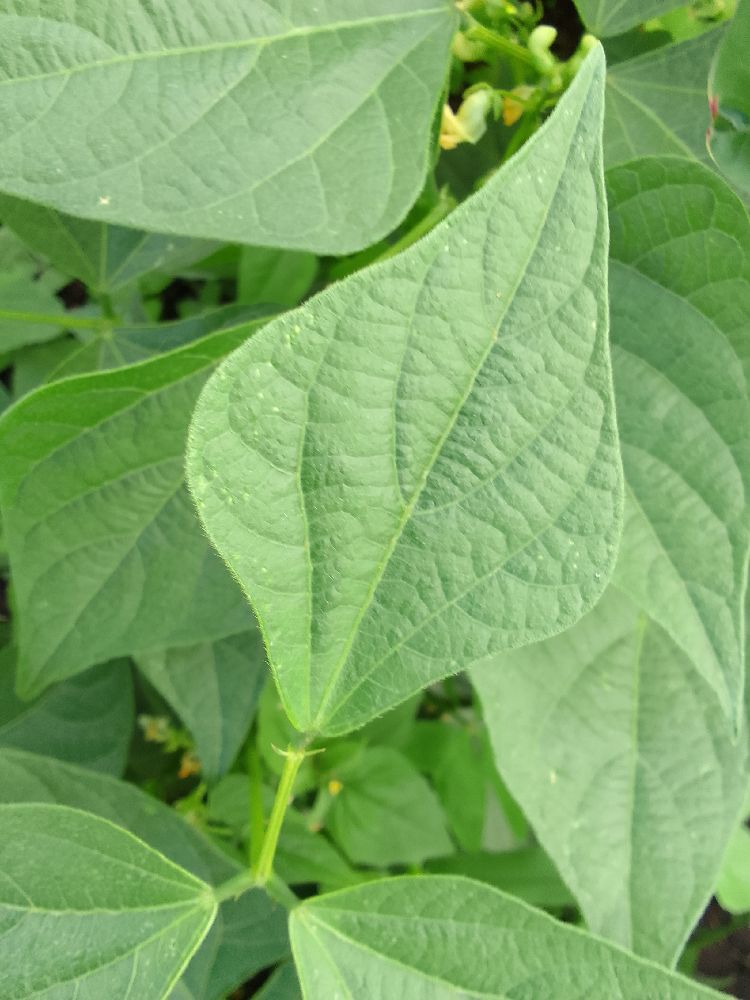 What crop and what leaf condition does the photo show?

common bean, healthy
